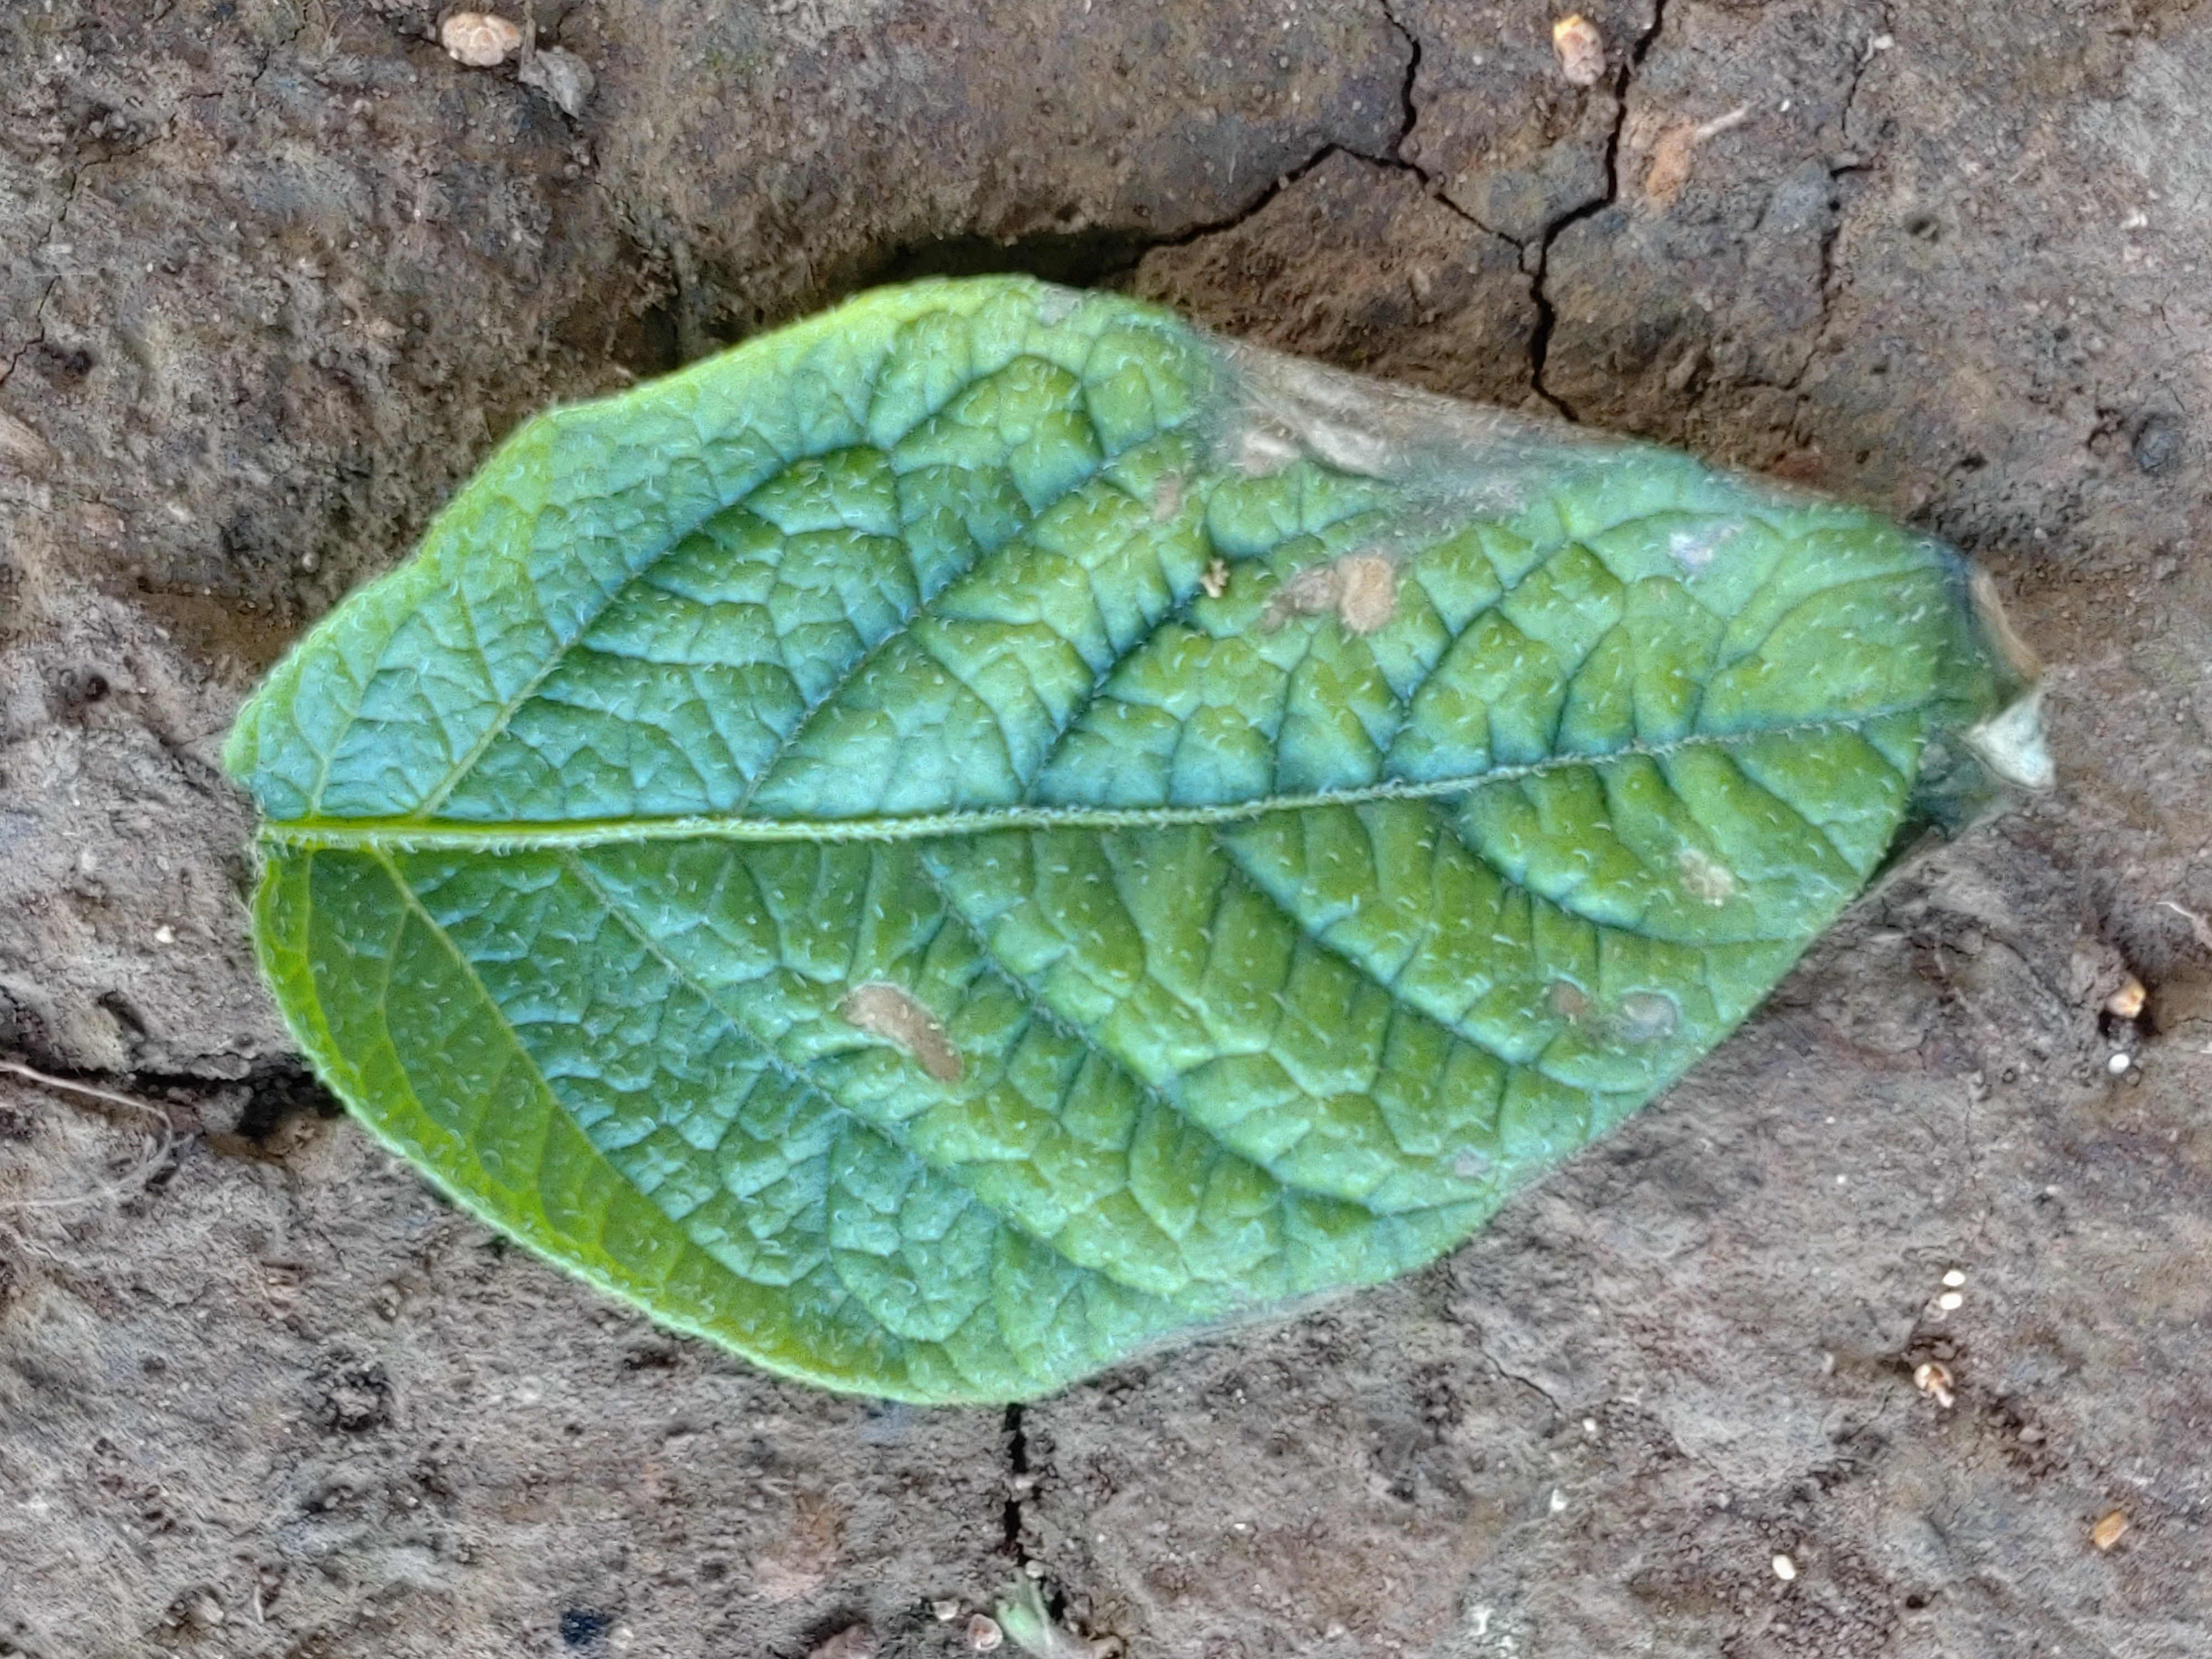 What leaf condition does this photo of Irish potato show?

early blight
